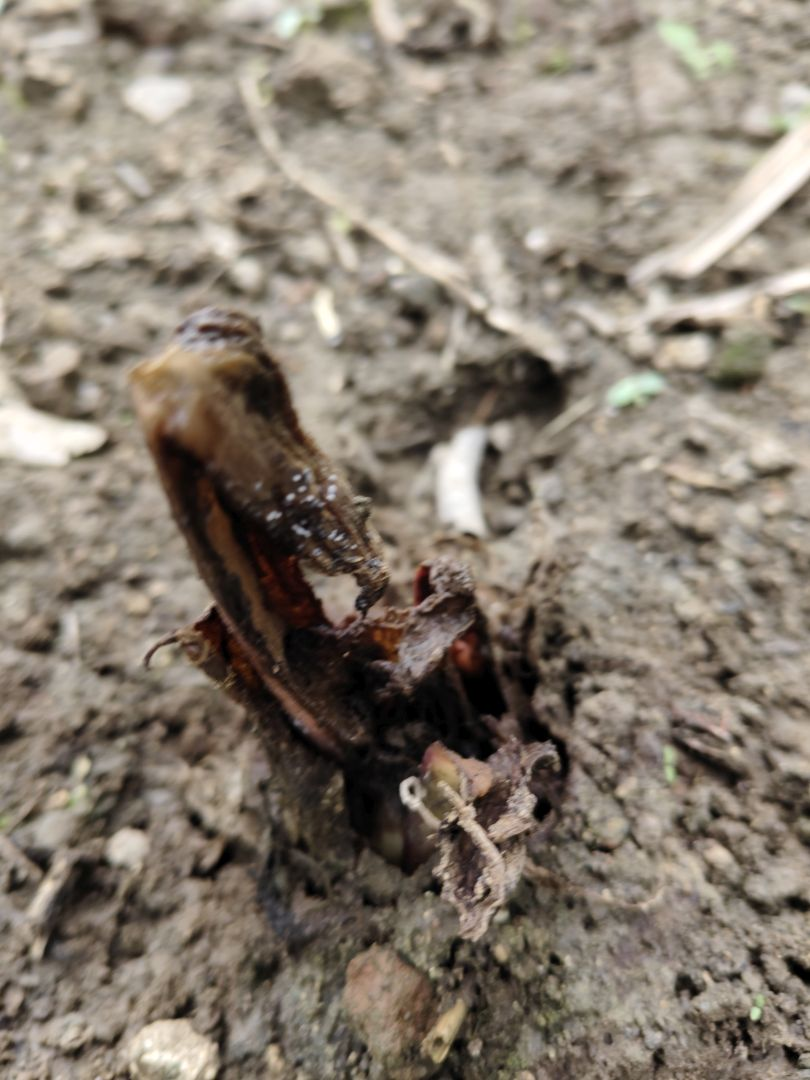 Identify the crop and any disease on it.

taro, root rot
